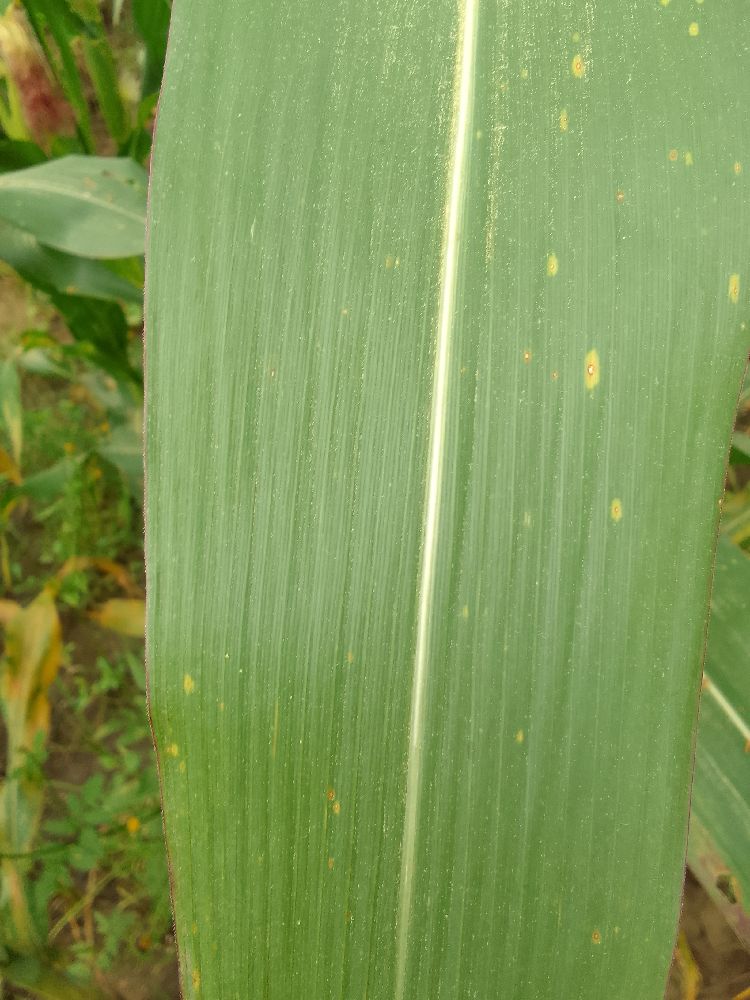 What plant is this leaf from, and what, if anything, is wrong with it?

maize, healthy
